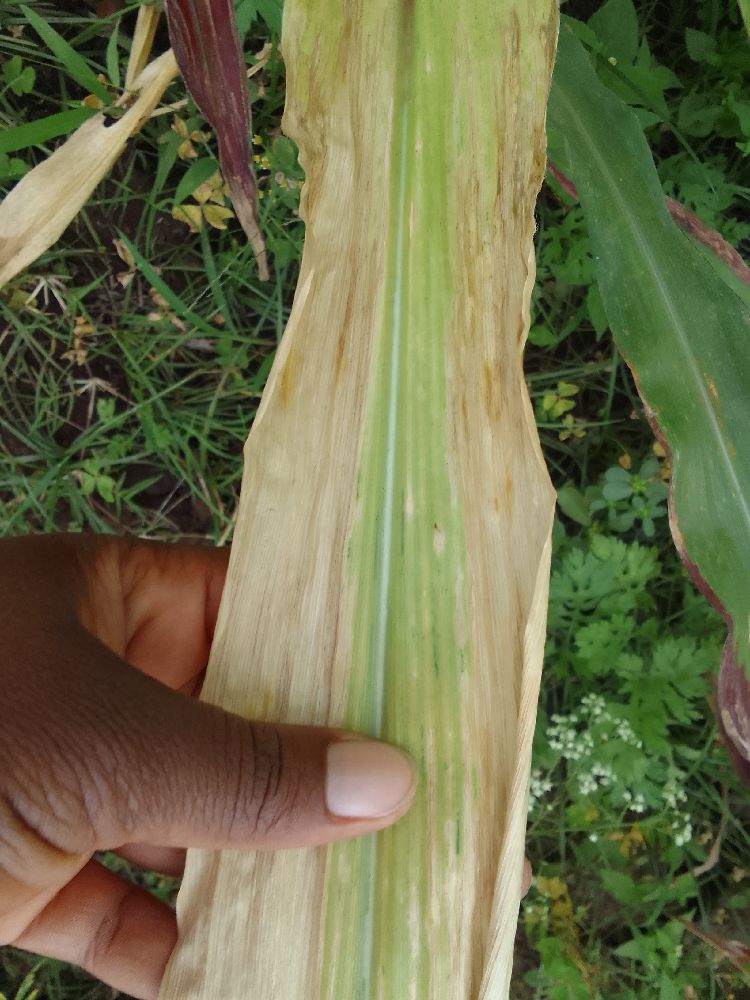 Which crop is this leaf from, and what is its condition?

maize, maize lethal necrosis
